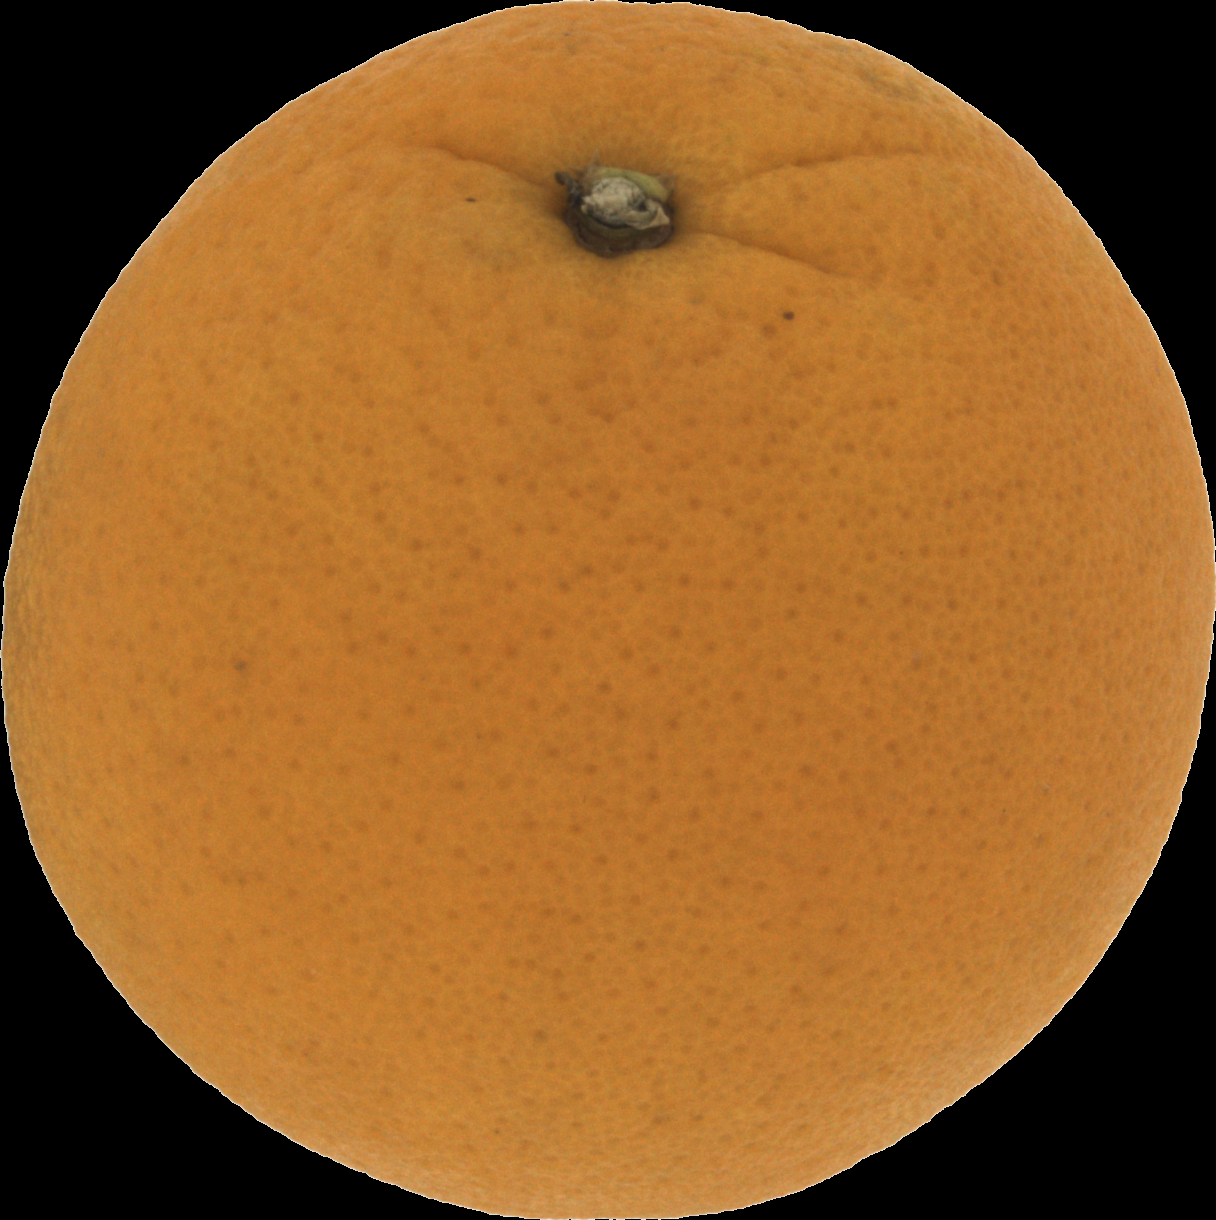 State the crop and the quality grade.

orange, good
